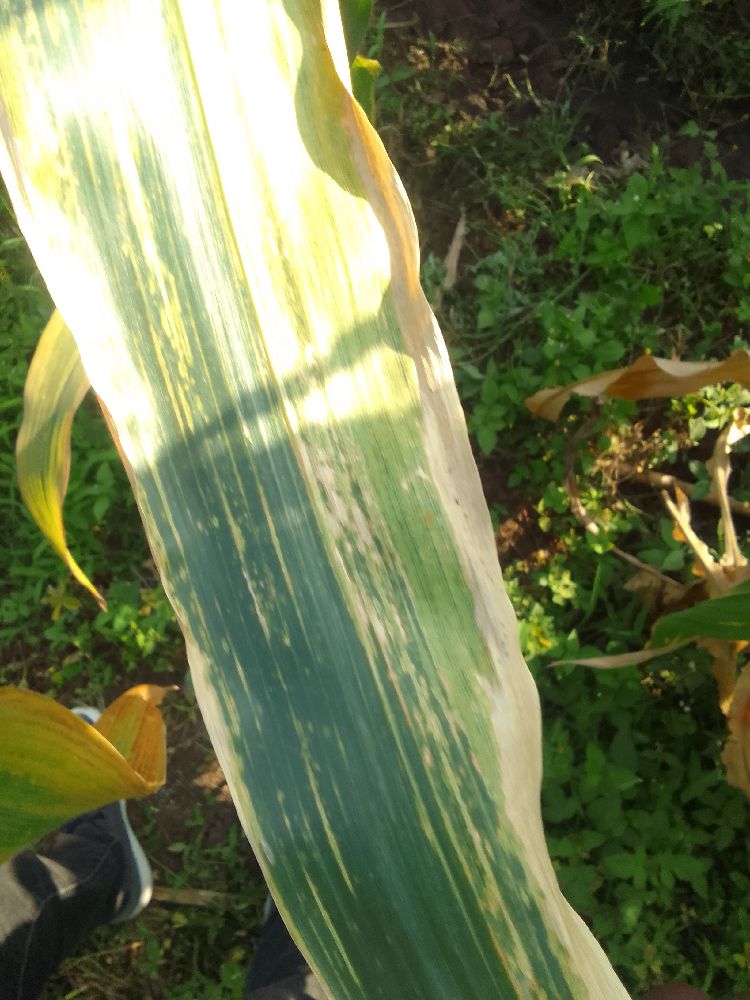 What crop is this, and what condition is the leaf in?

maize, maize lethal necrosis
